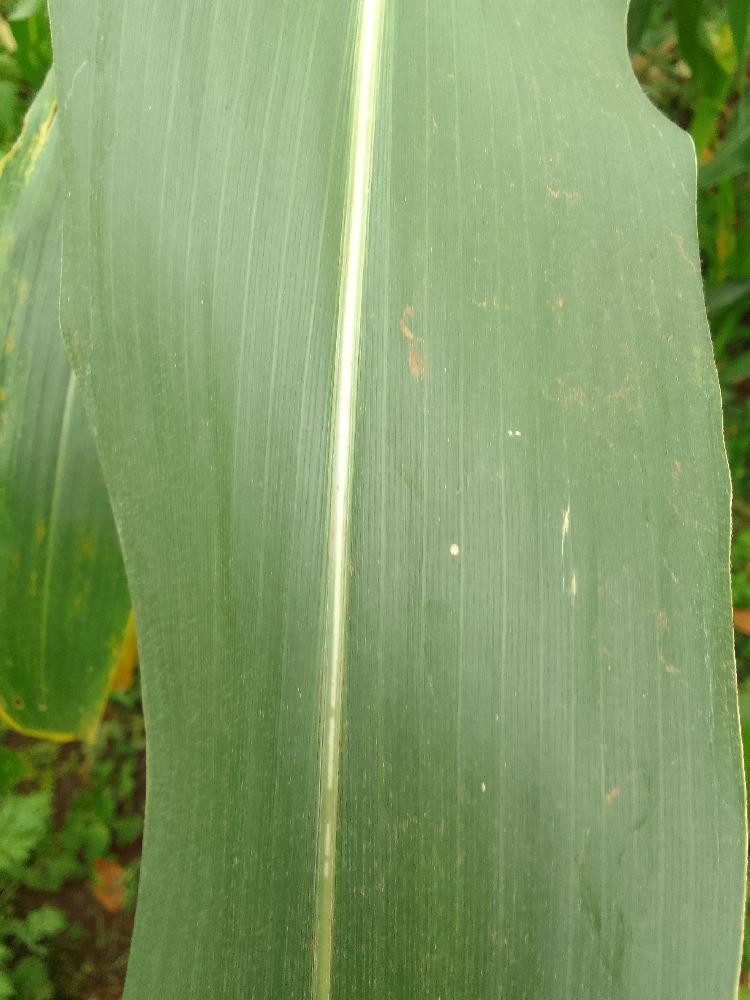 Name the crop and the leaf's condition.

maize, healthy
